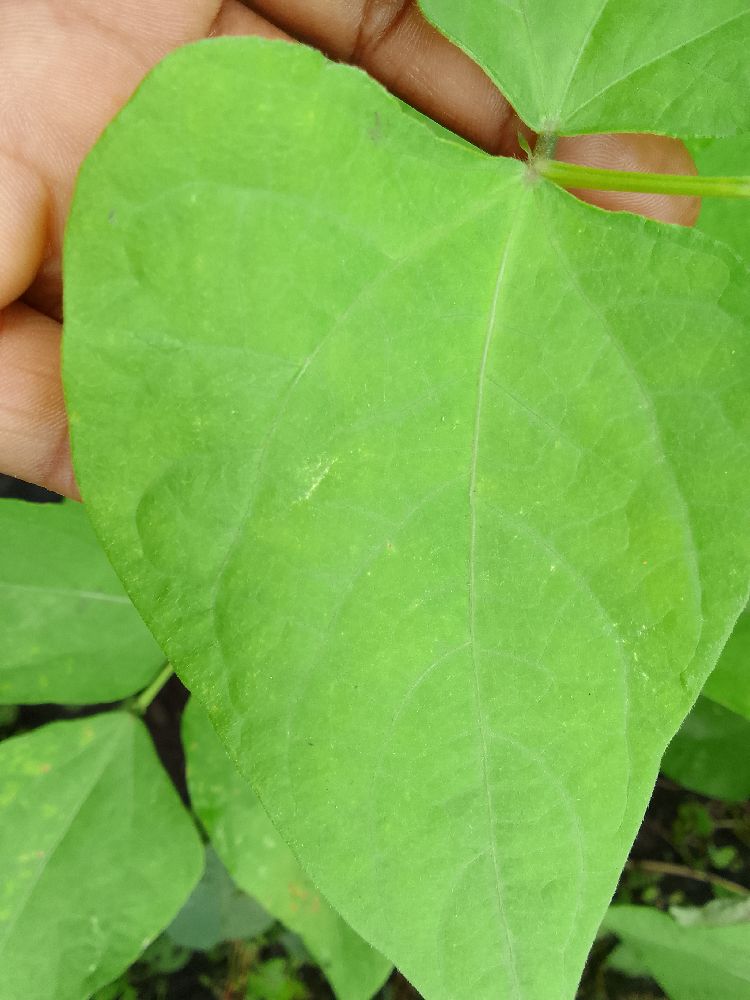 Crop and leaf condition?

common bean, healthy
